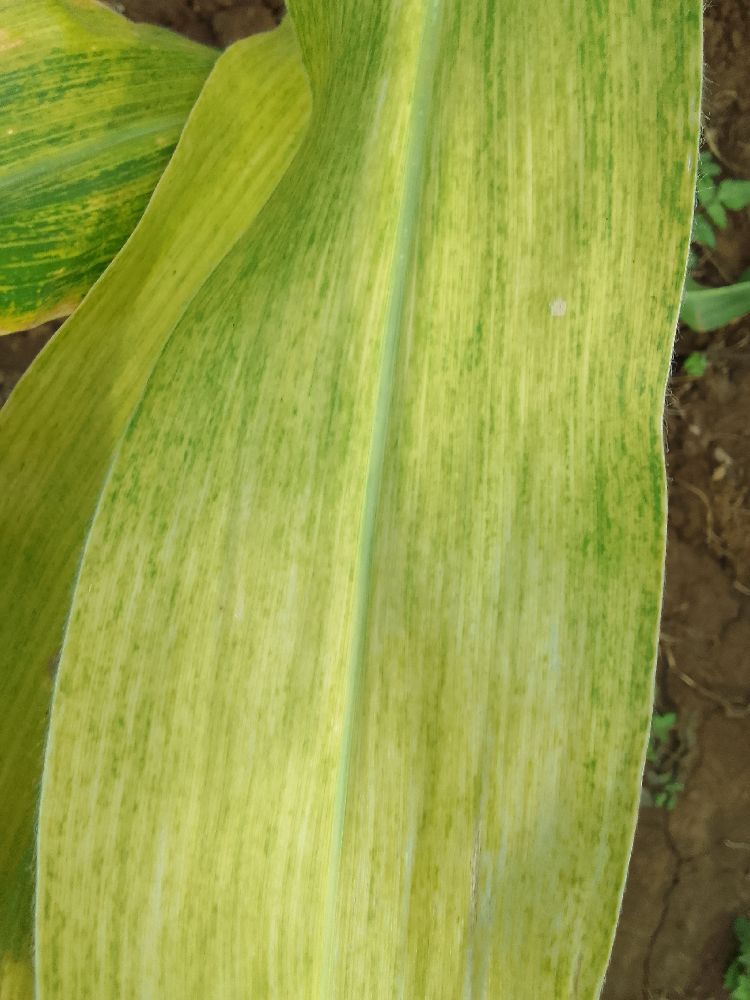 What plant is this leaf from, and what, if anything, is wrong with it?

maize, maize lethal necrosis
